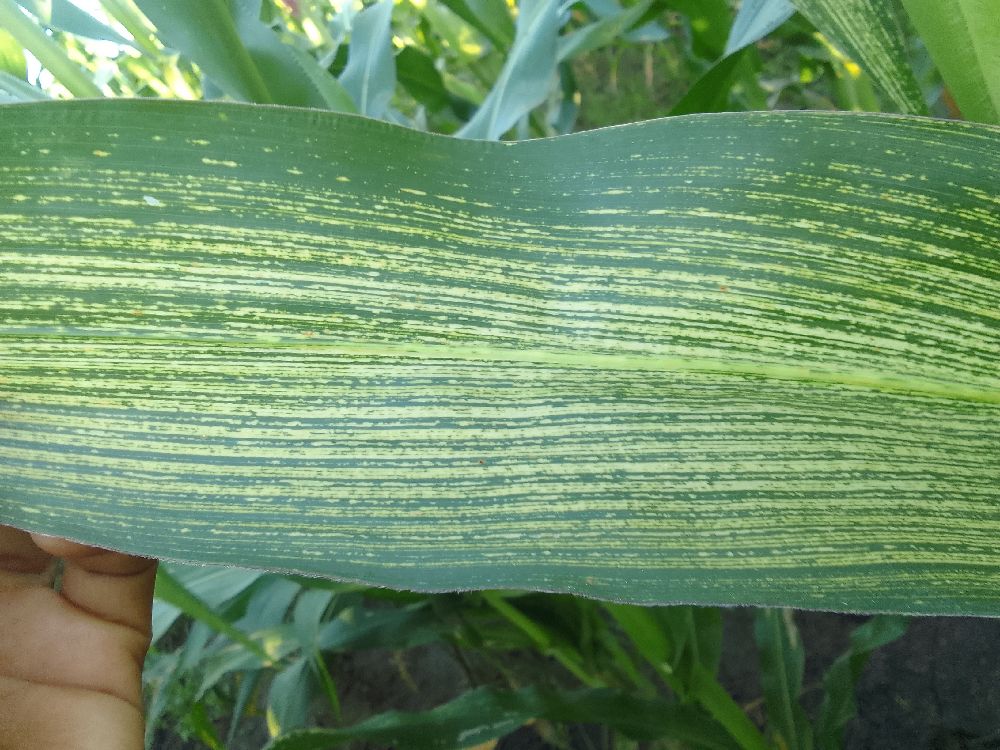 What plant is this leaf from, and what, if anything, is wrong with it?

maize, maize streak virus
